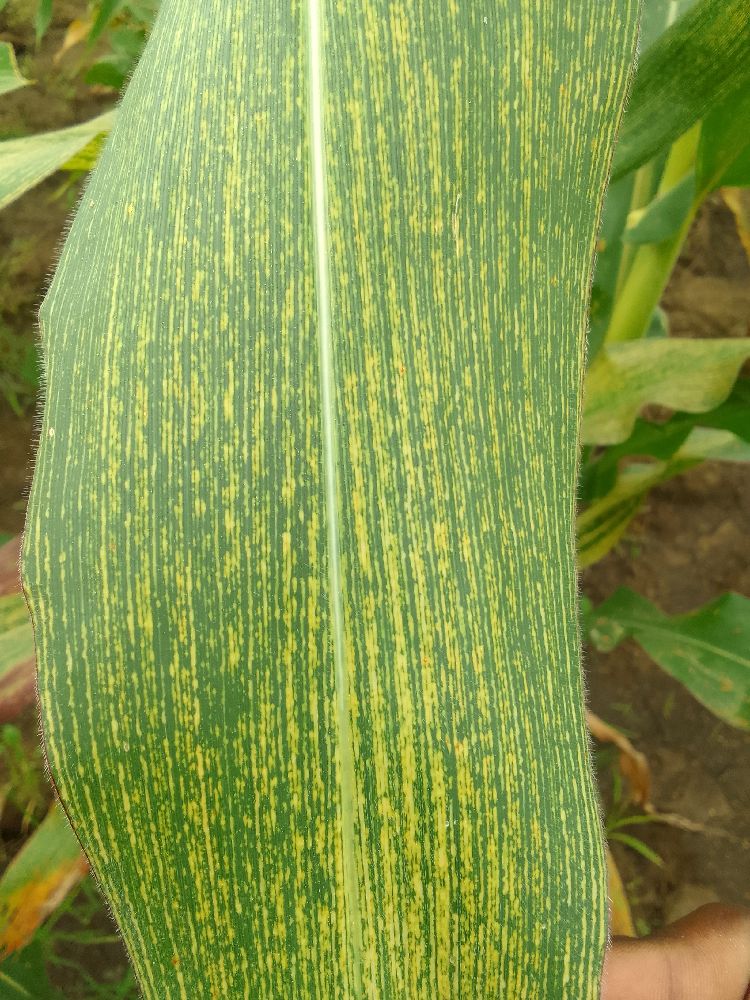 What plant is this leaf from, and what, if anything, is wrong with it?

maize, maize streak virus
